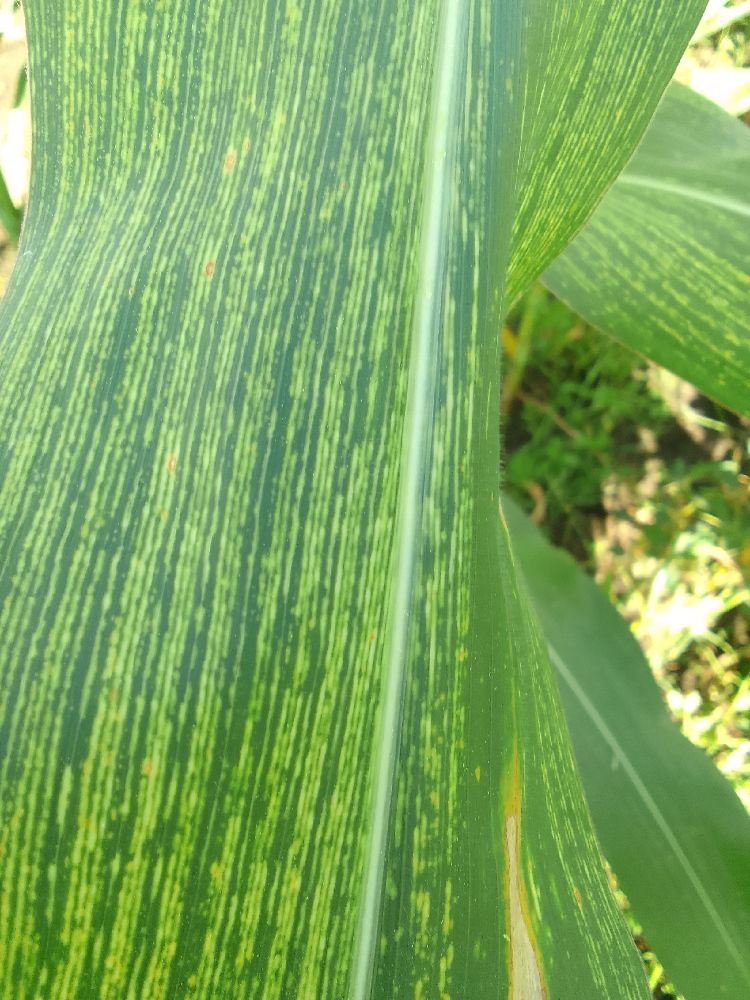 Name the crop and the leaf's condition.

maize, maize streak virus
